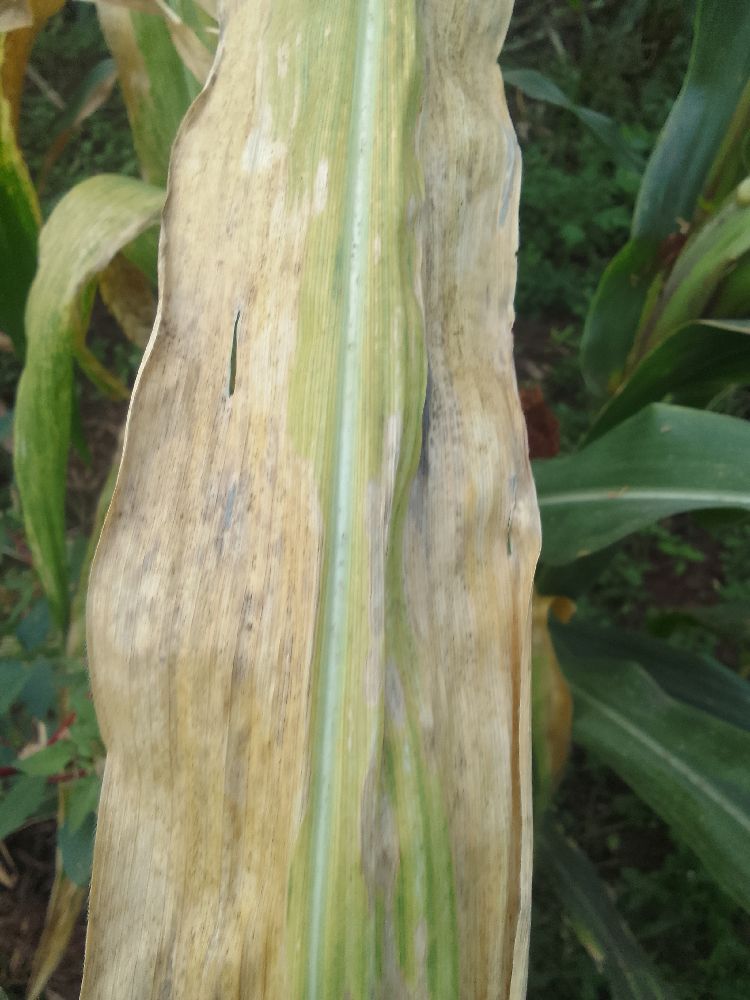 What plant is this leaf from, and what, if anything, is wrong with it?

maize, maize lethal necrosis
